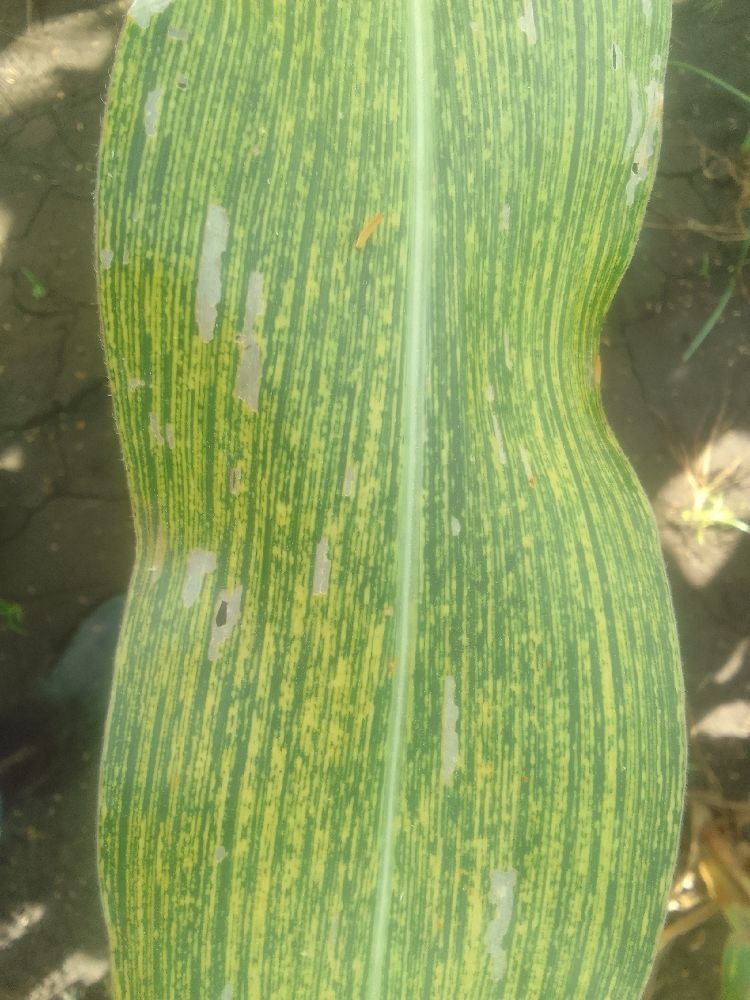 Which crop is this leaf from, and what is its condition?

maize, maize streak virus
